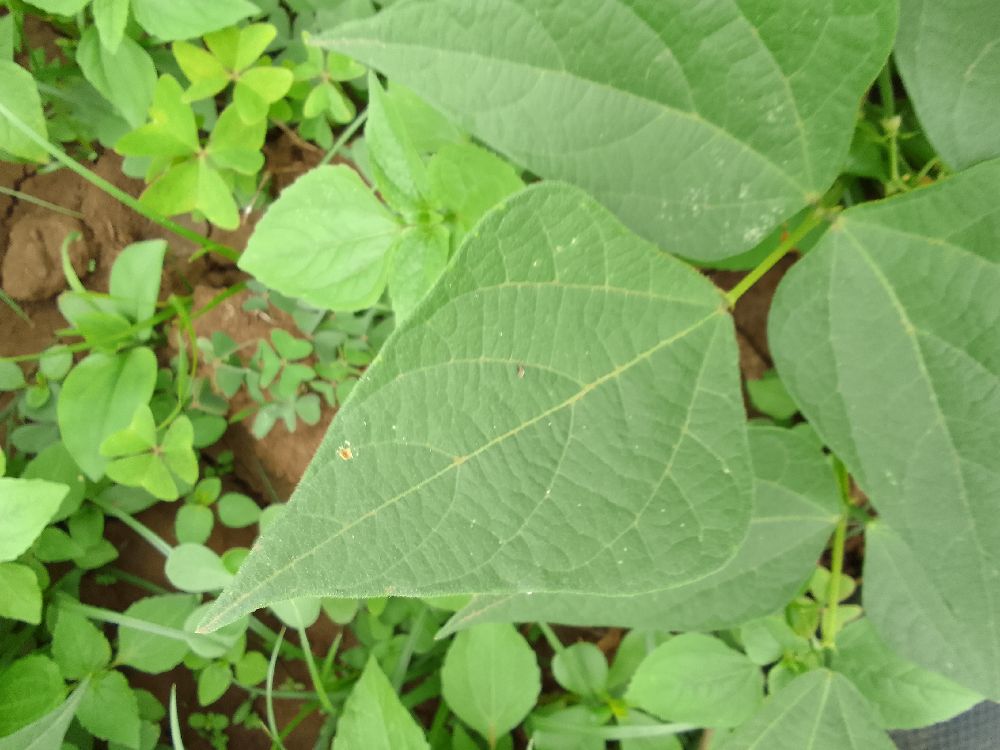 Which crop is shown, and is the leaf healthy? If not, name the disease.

common bean, healthy
